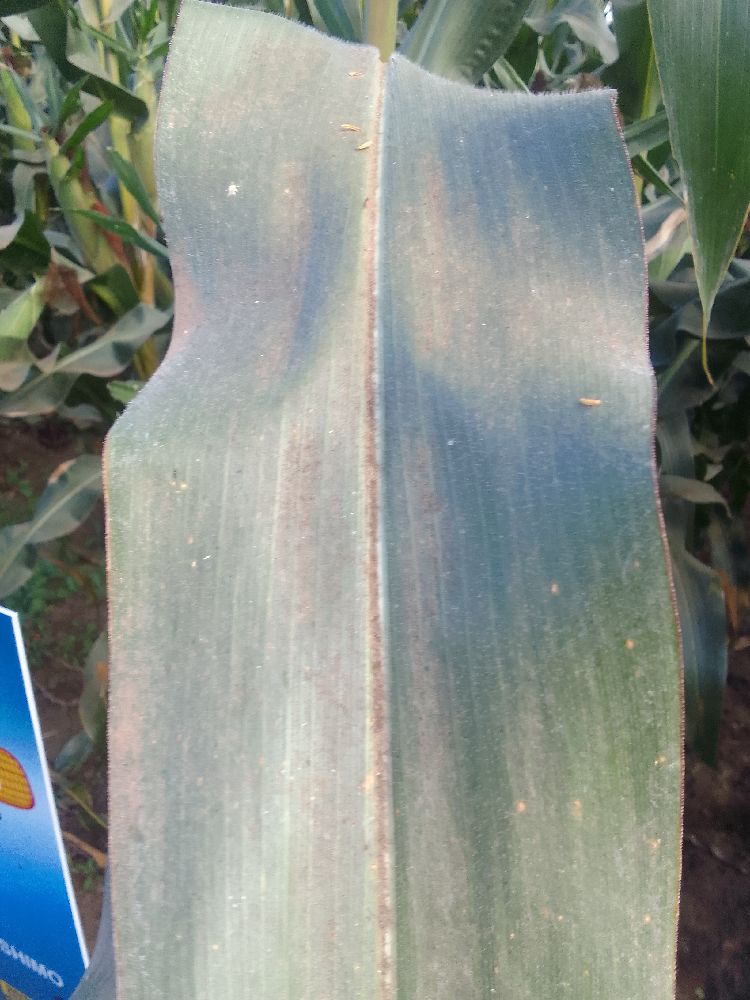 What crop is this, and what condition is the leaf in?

maize, healthy
